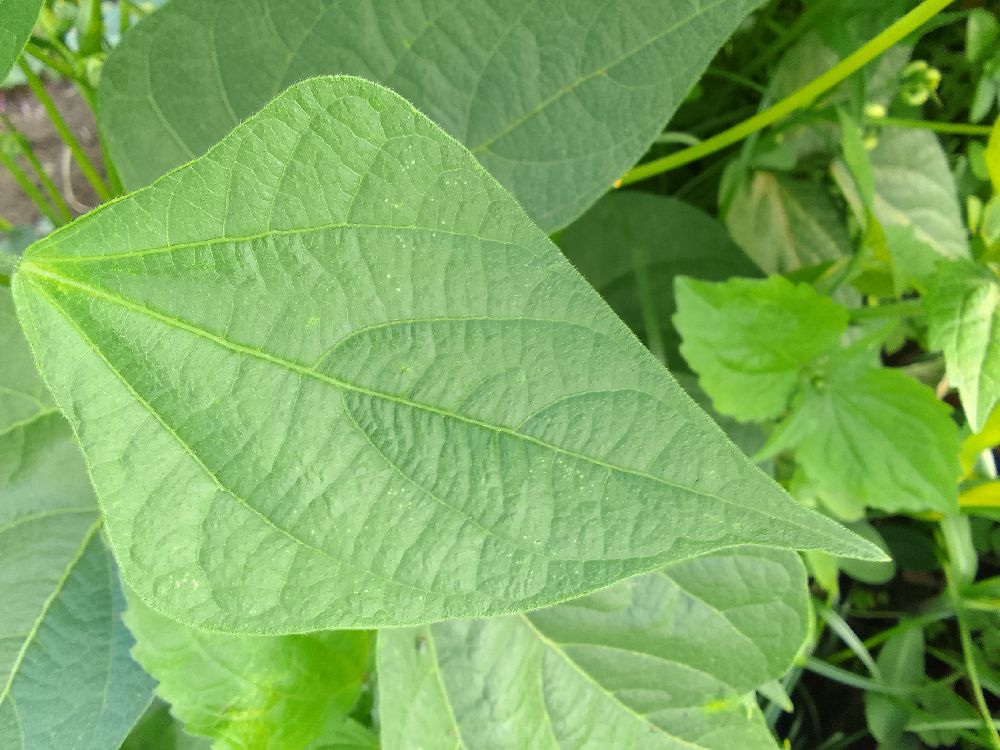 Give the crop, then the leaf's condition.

common bean, healthy
